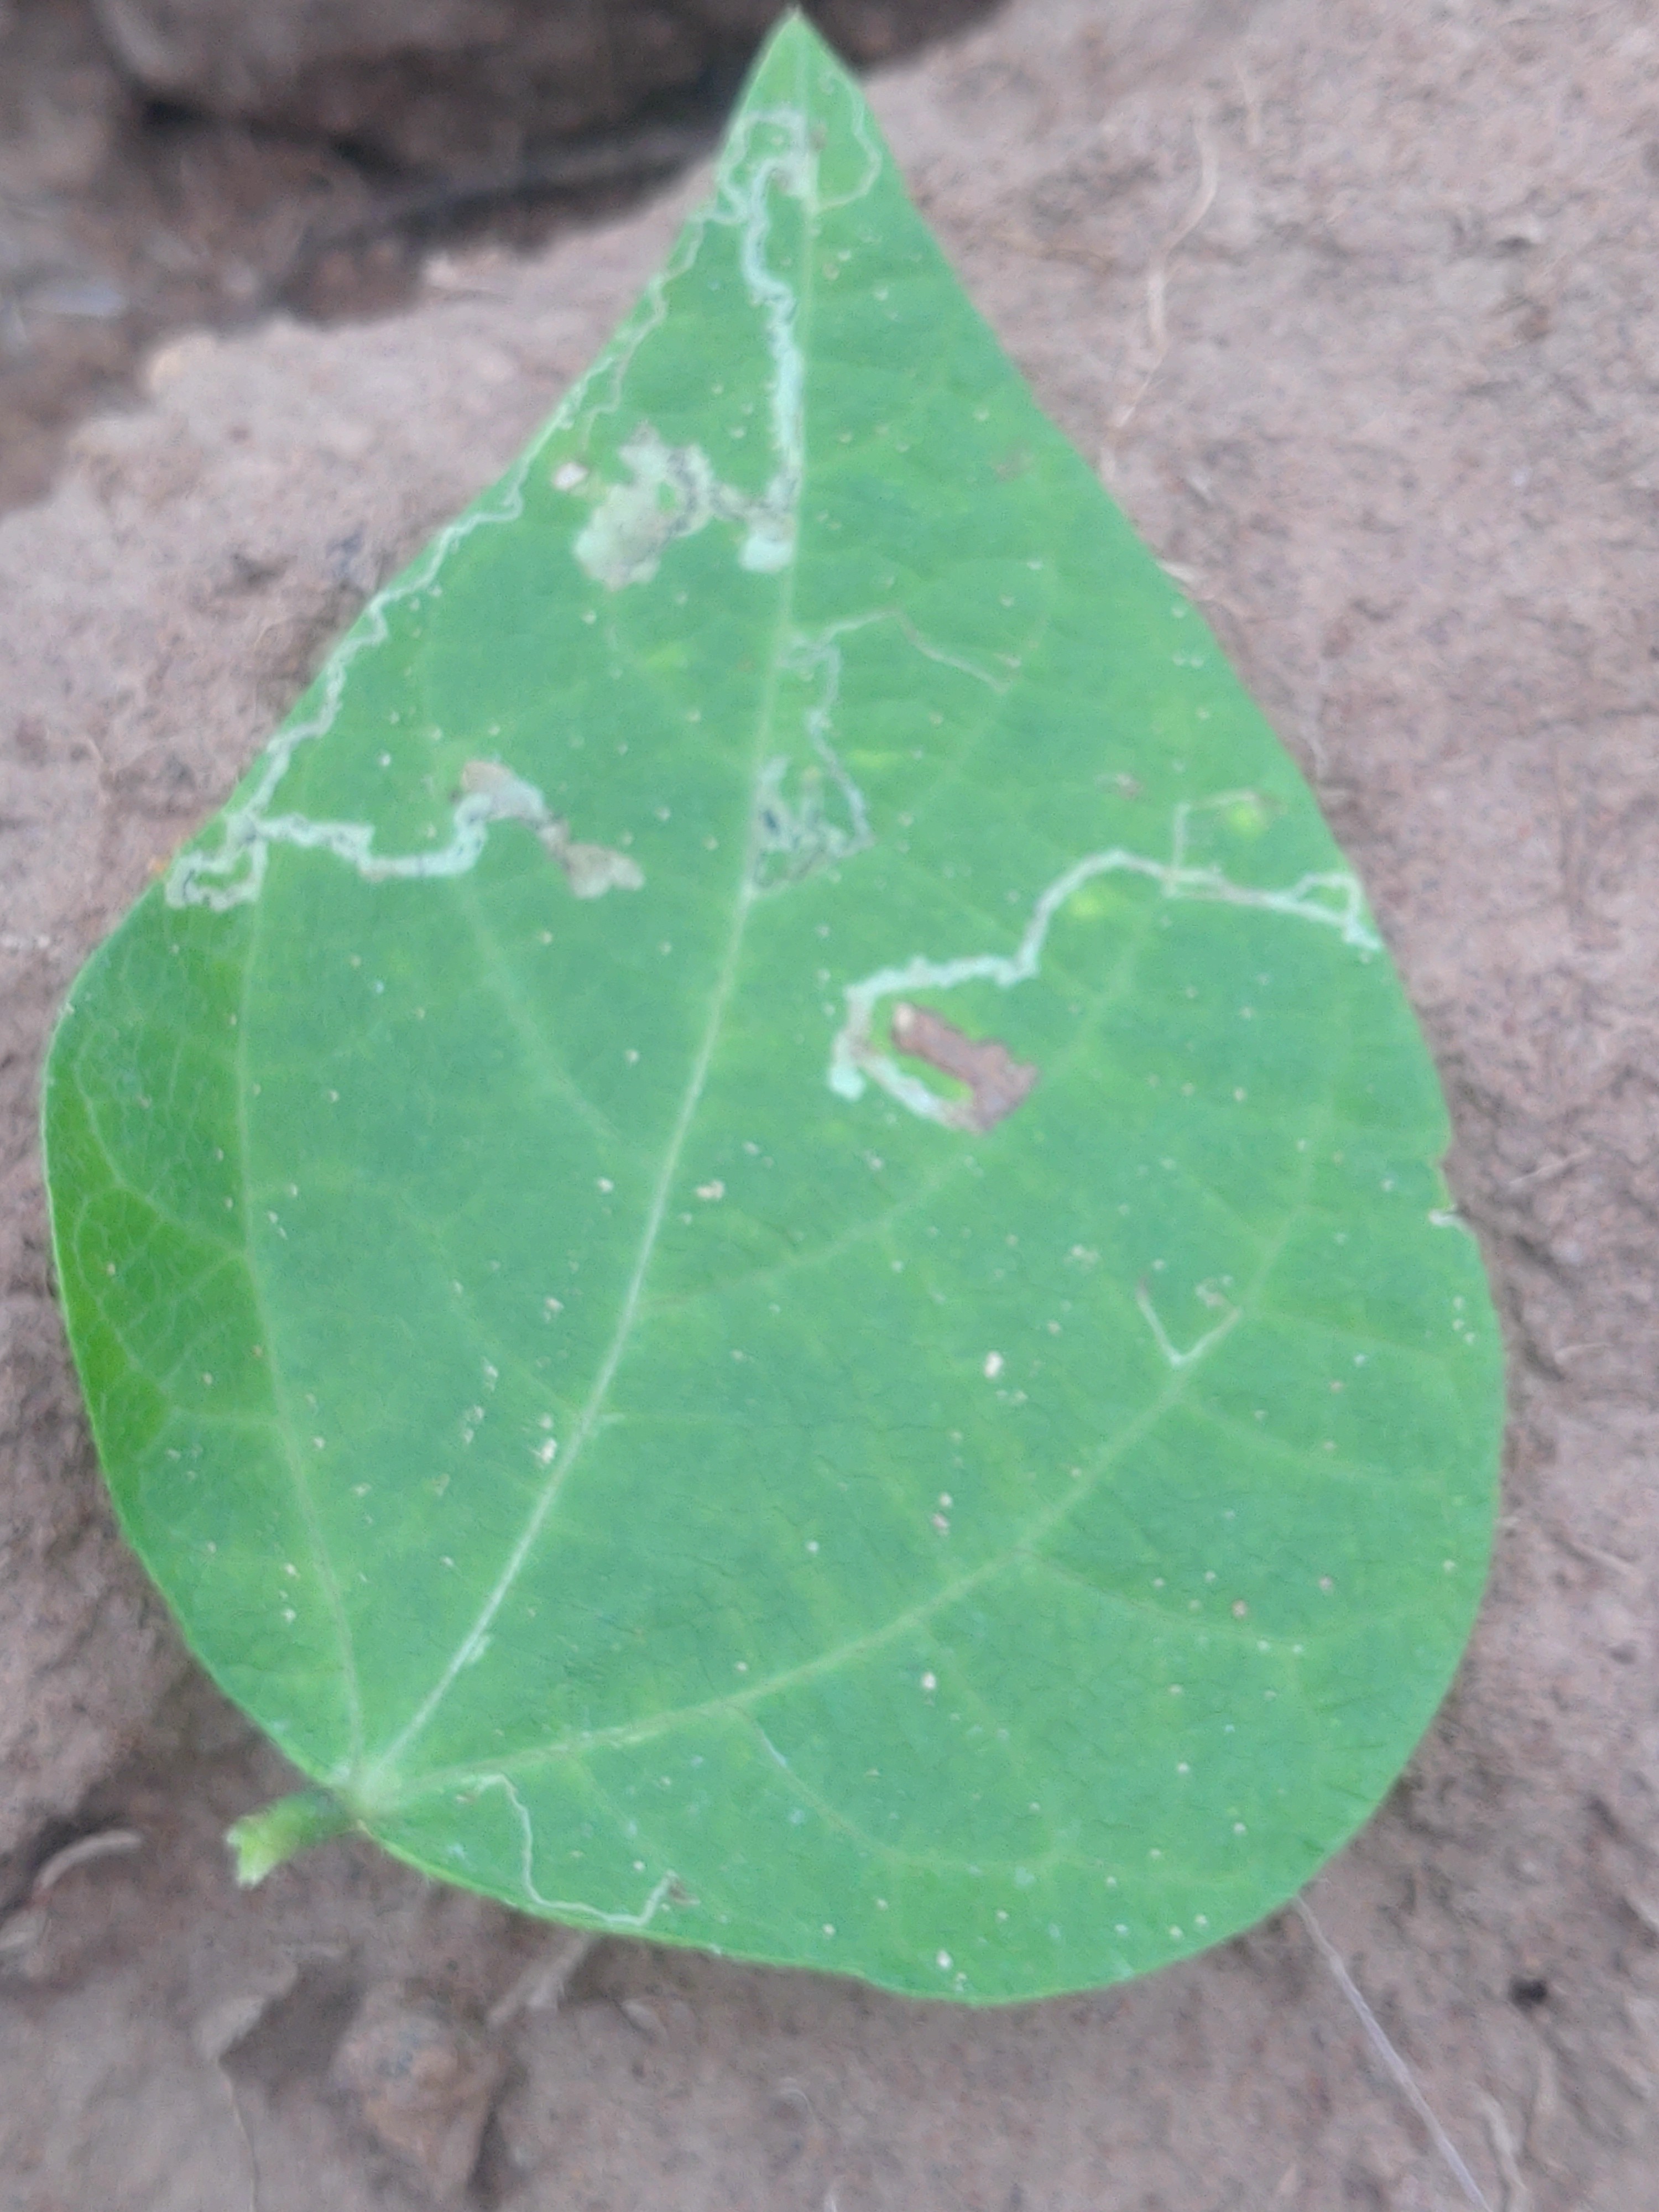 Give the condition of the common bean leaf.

anthracnose
